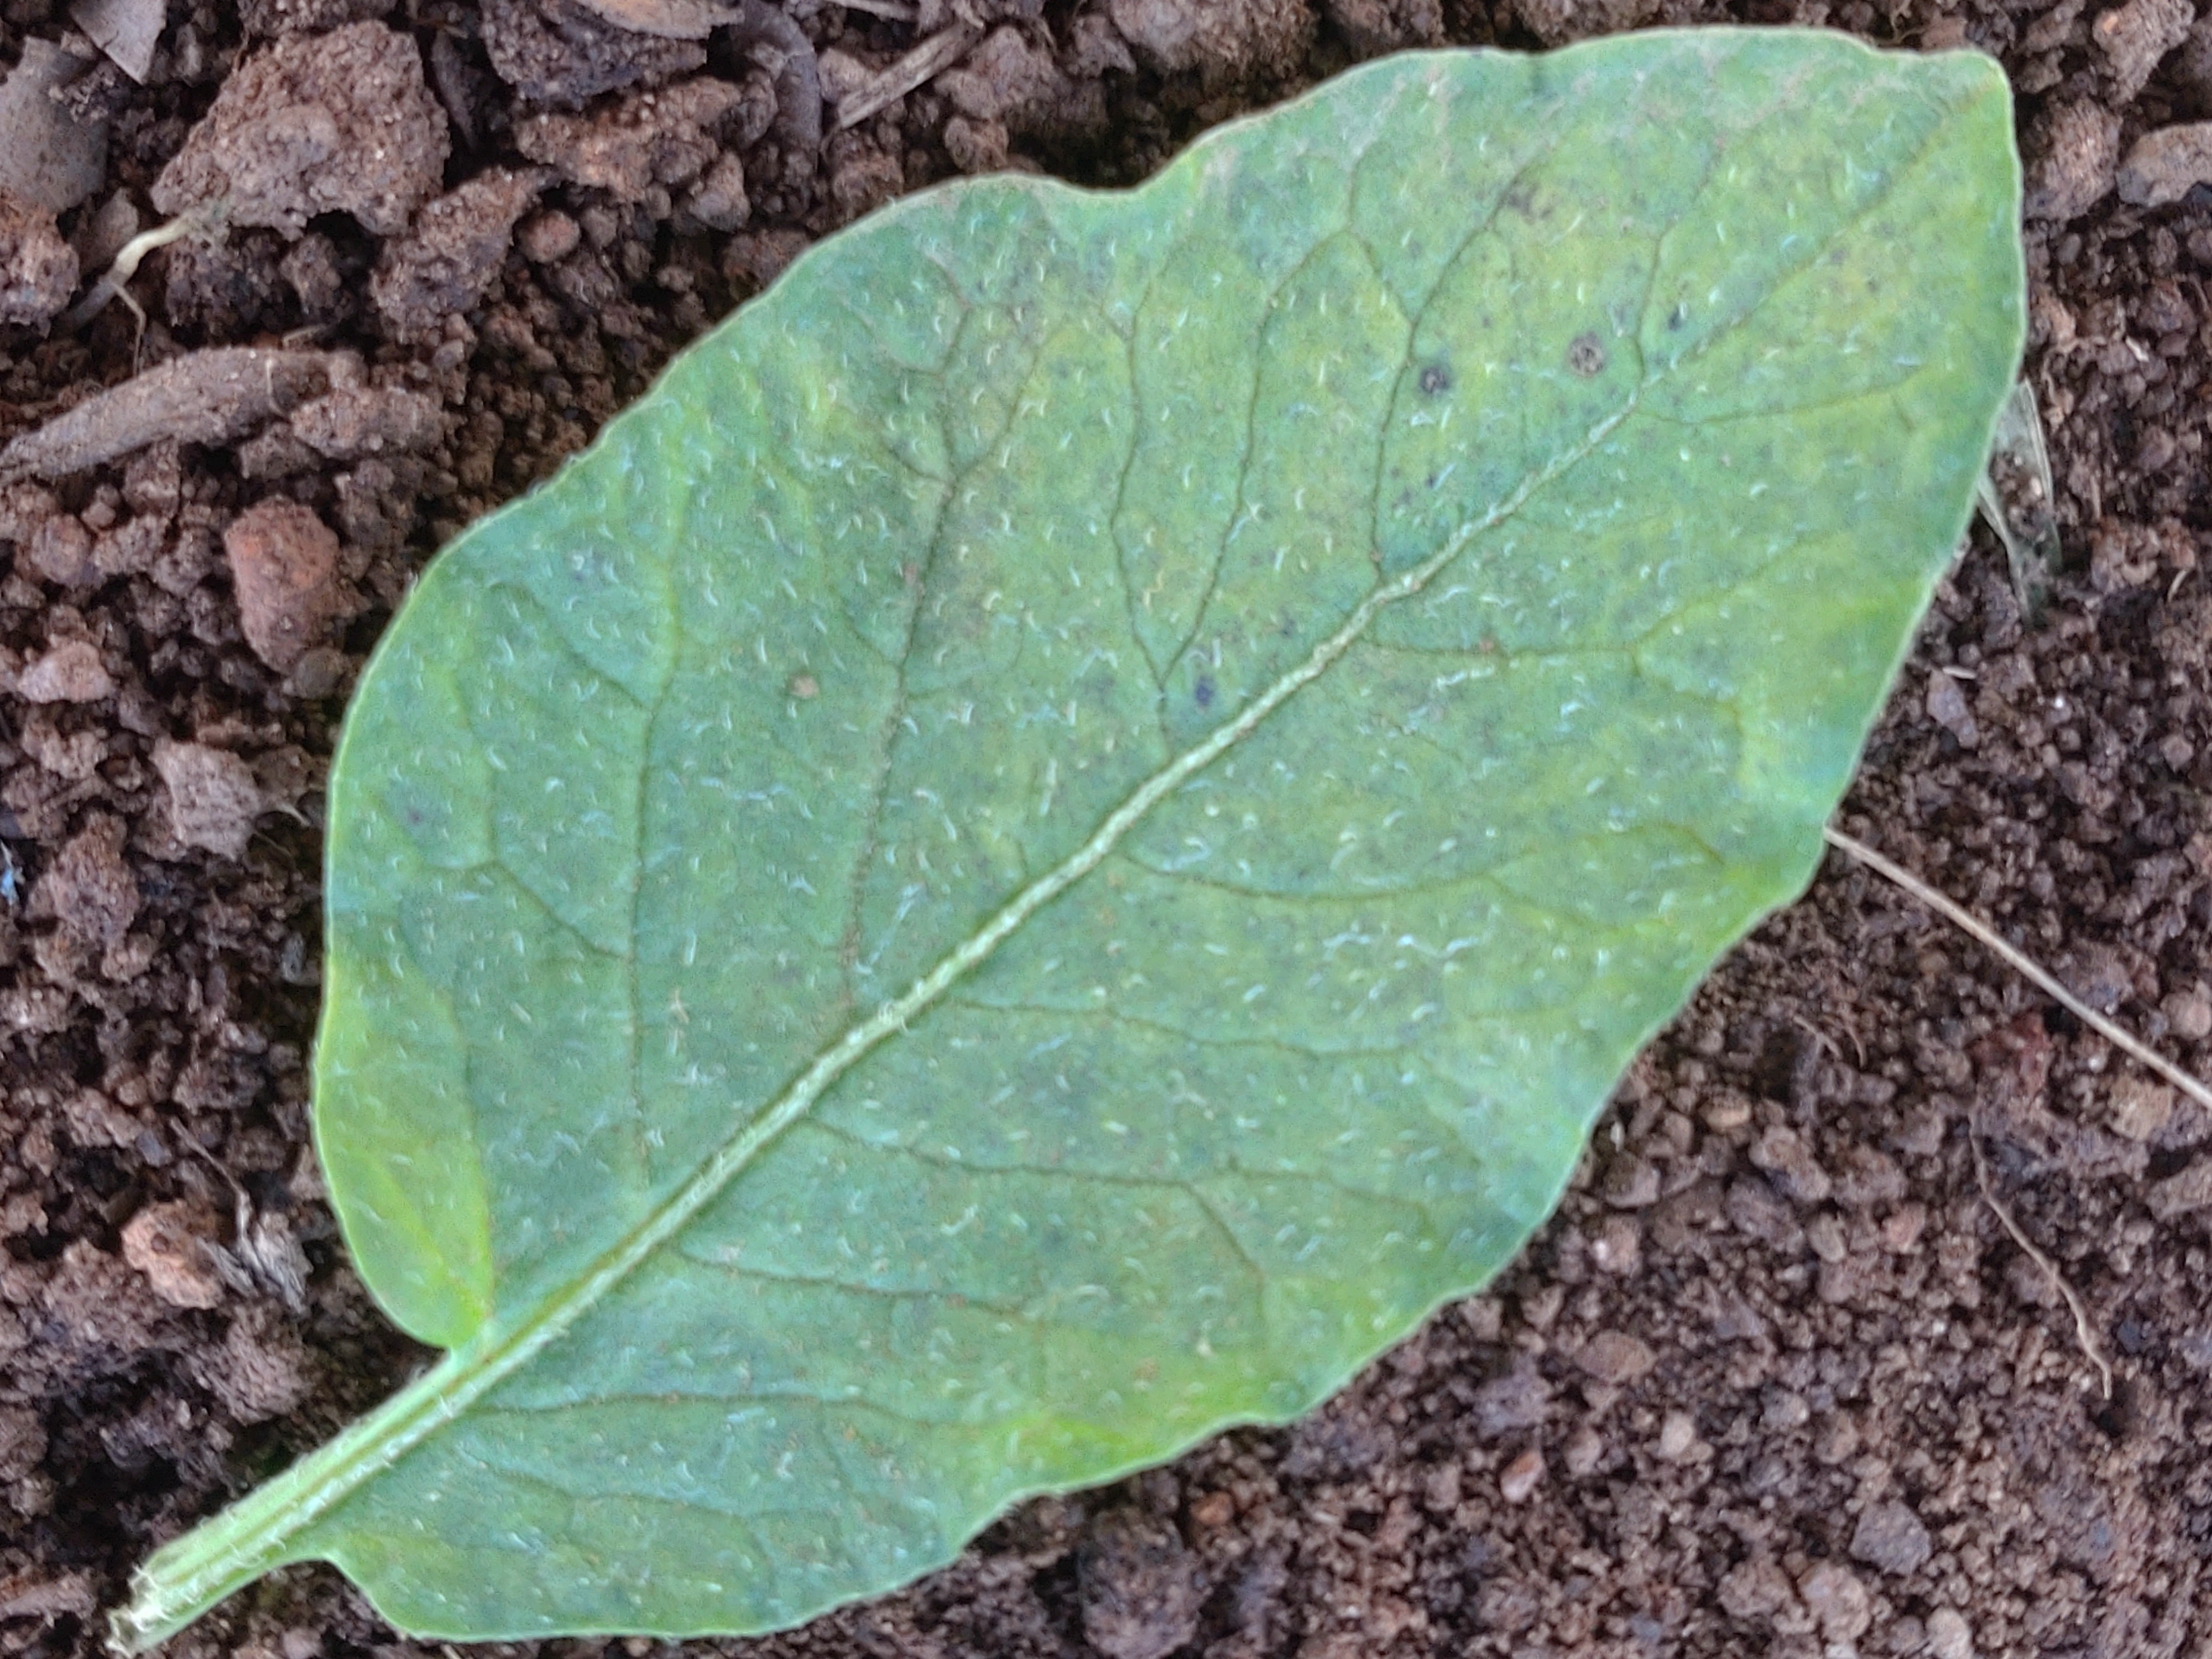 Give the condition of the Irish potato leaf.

late blight
